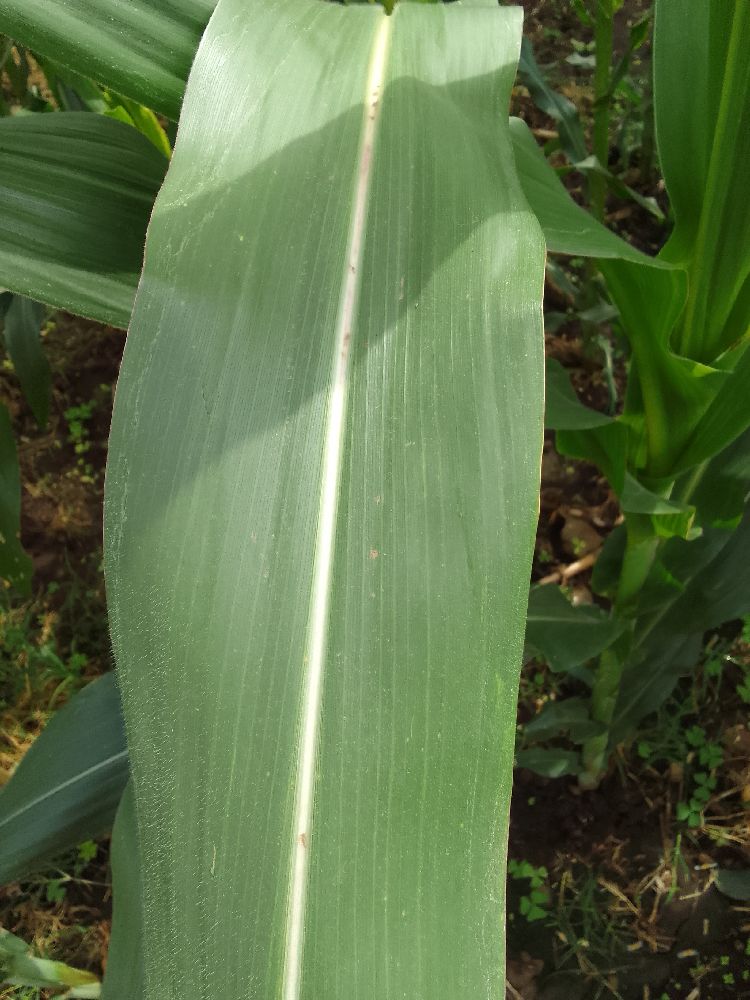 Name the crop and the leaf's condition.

maize, healthy
